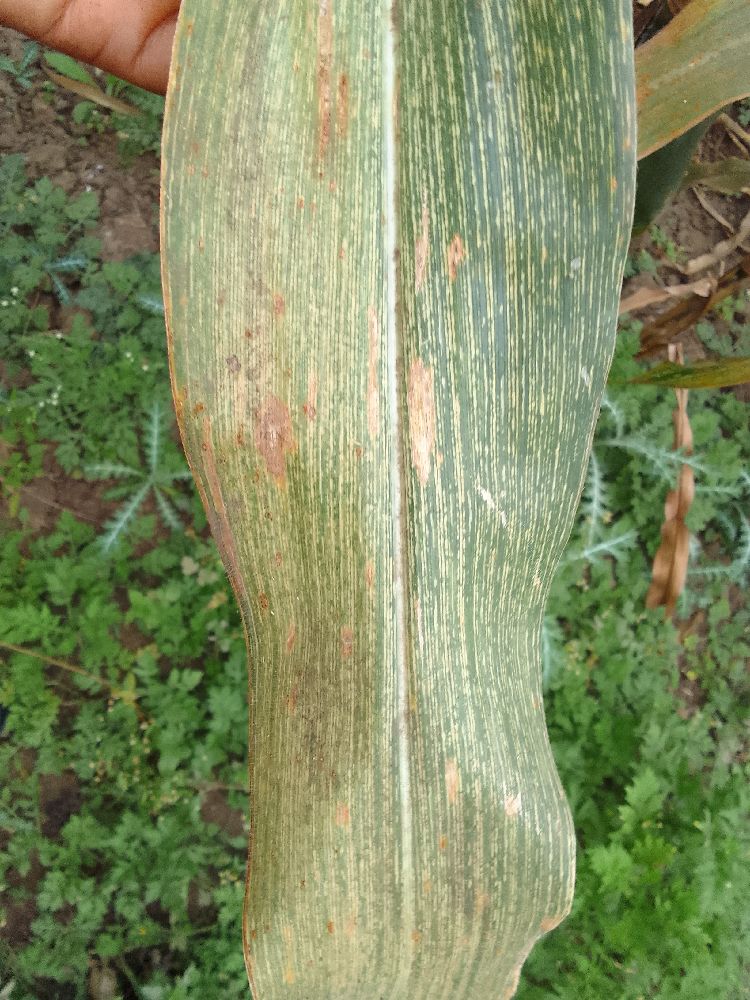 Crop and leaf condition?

maize, maize streak virus
